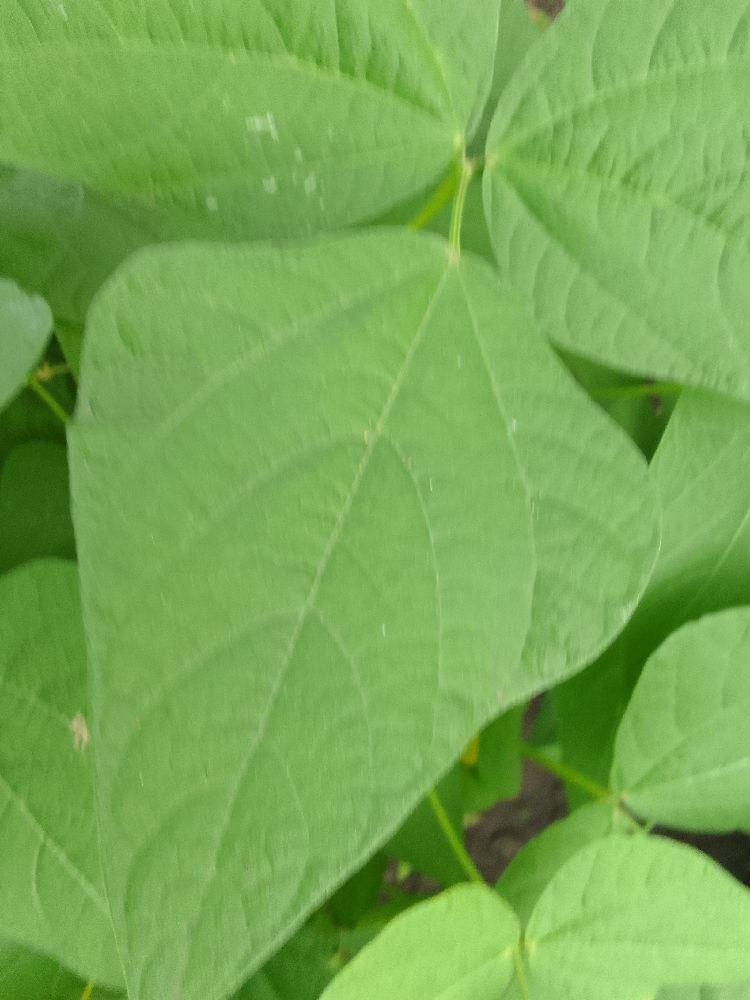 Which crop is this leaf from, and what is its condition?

common bean, healthy
